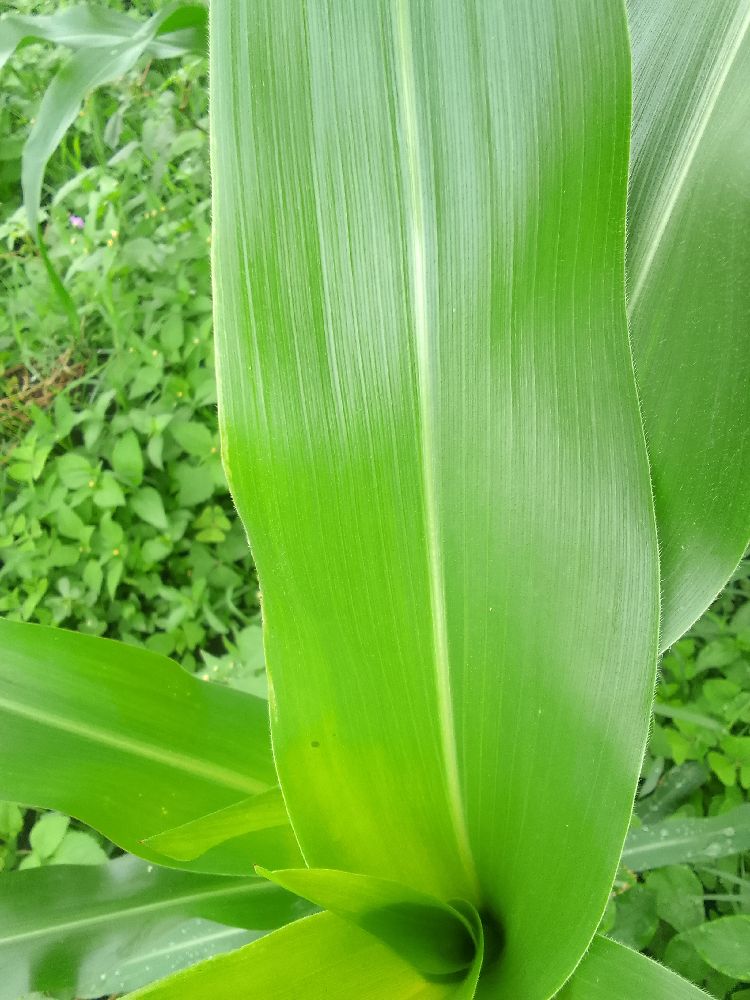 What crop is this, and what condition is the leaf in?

maize, healthy
